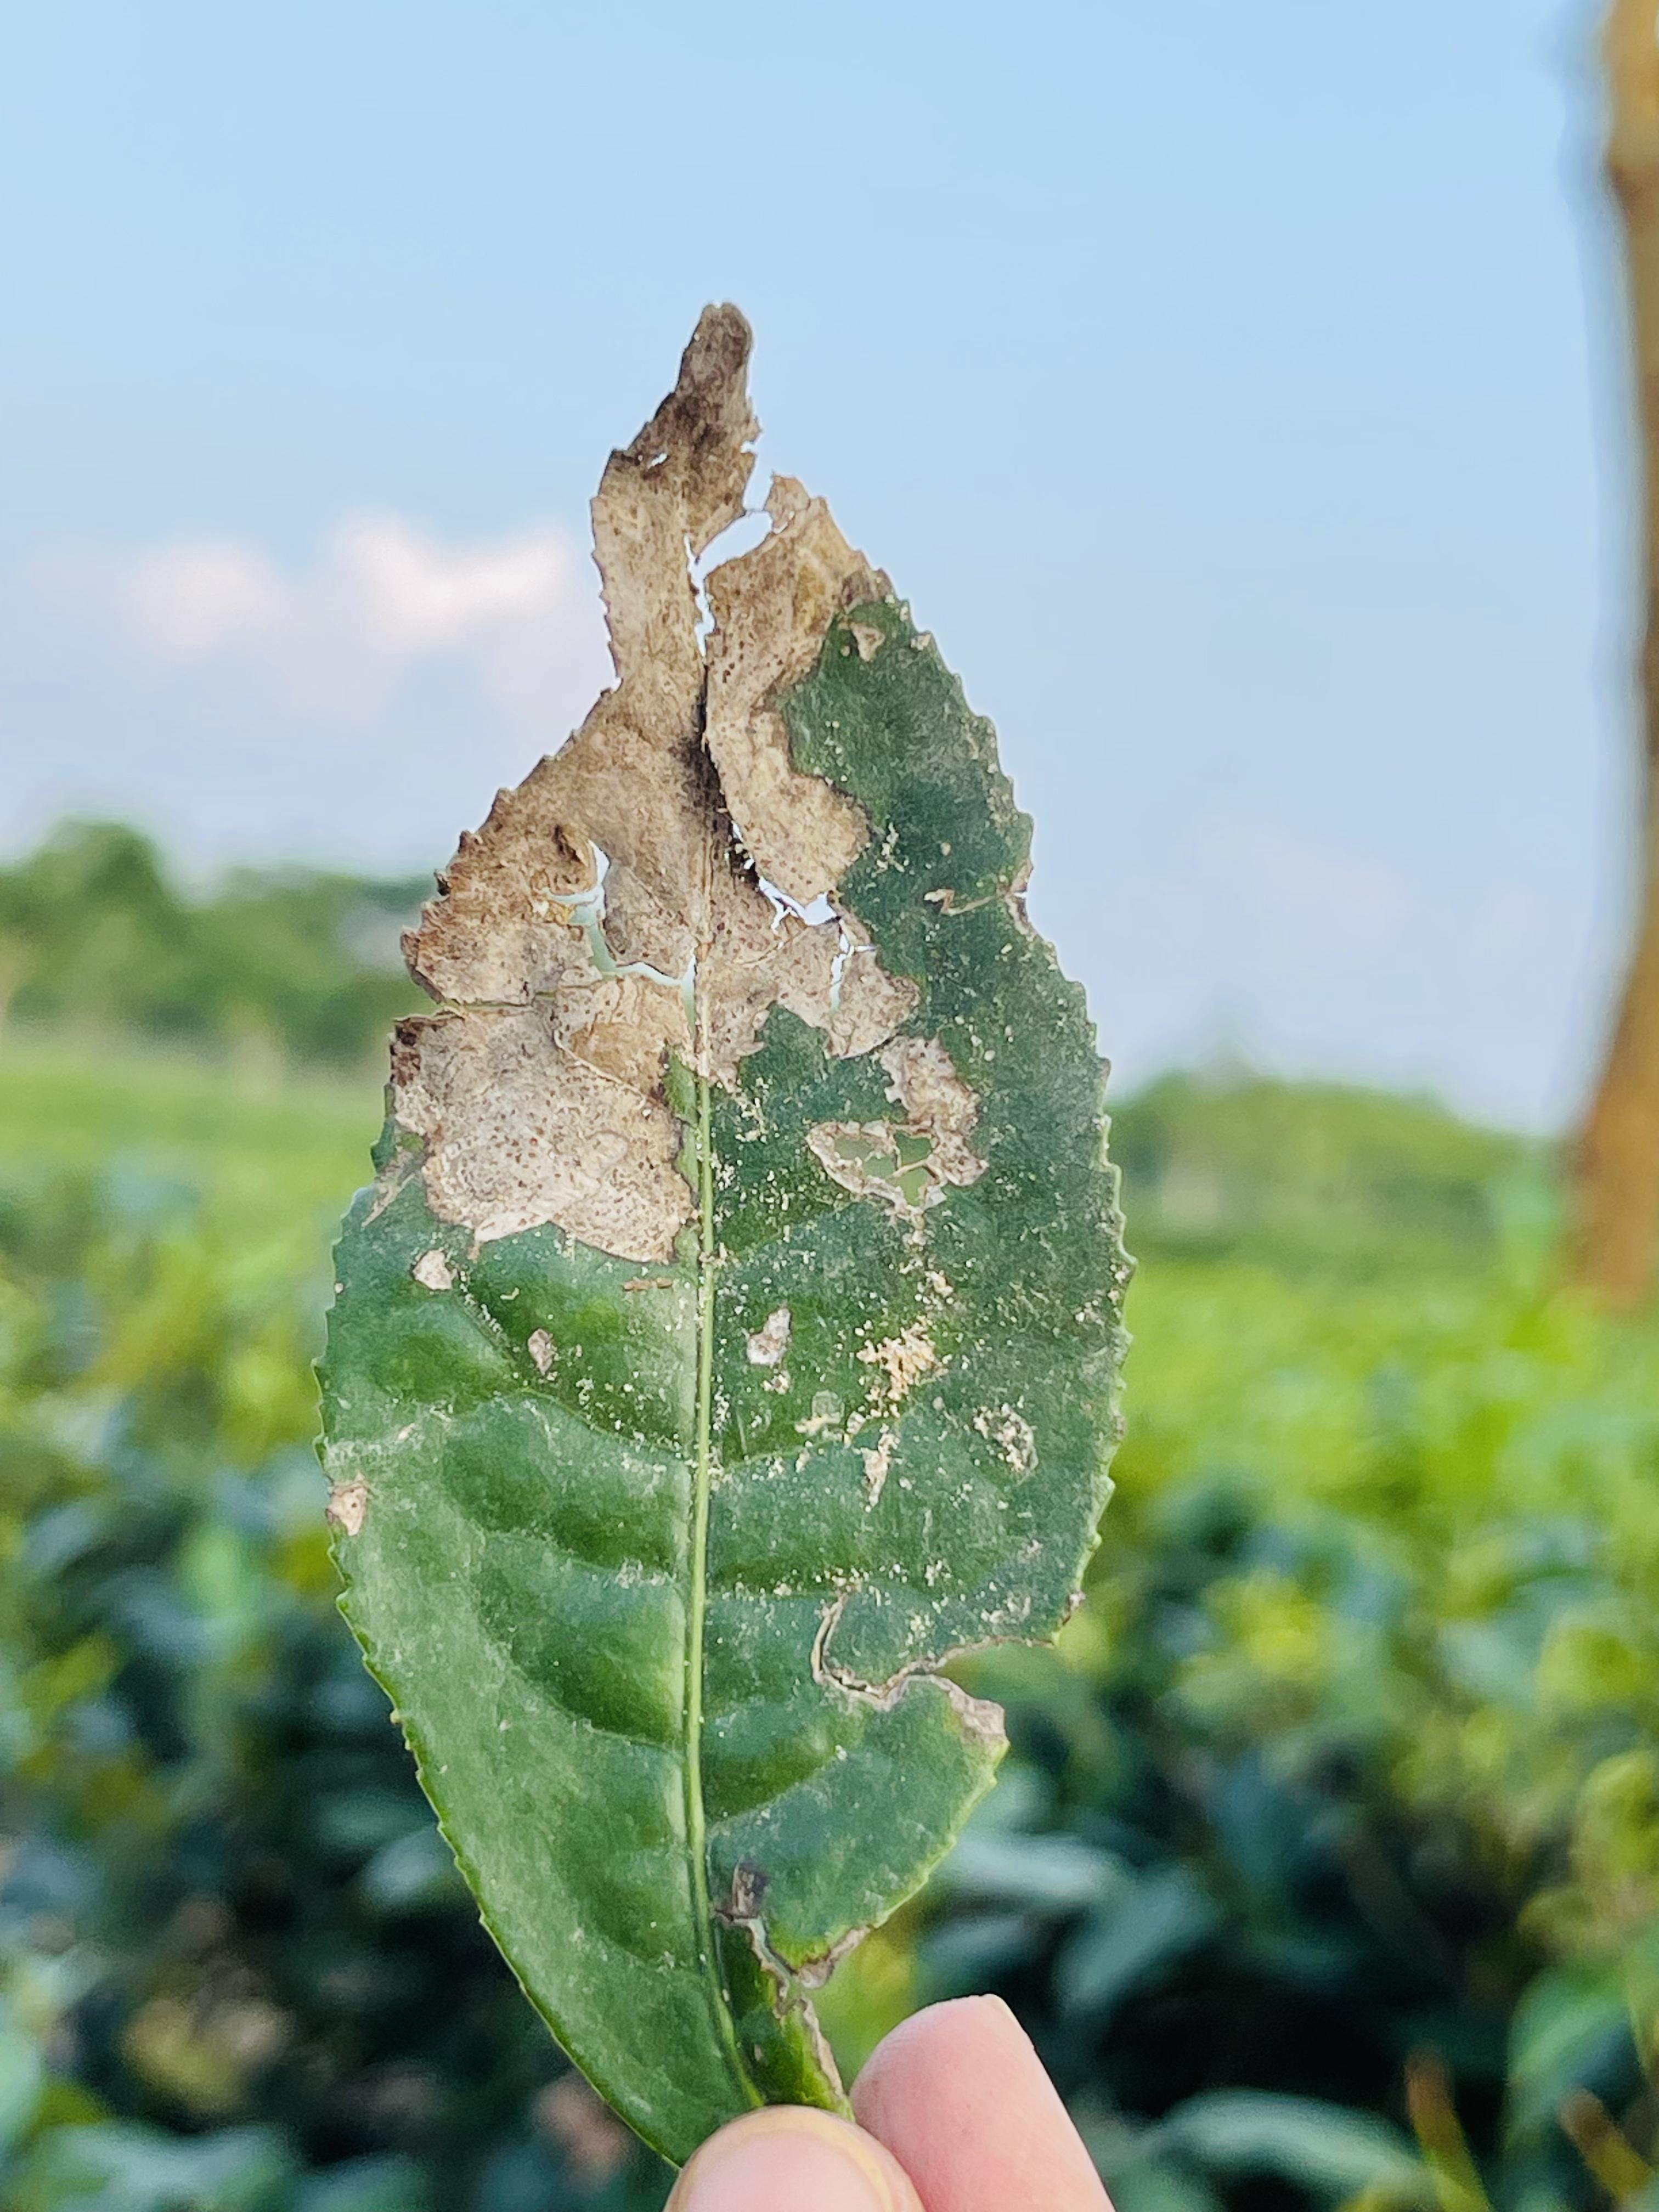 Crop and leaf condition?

tea, blight
